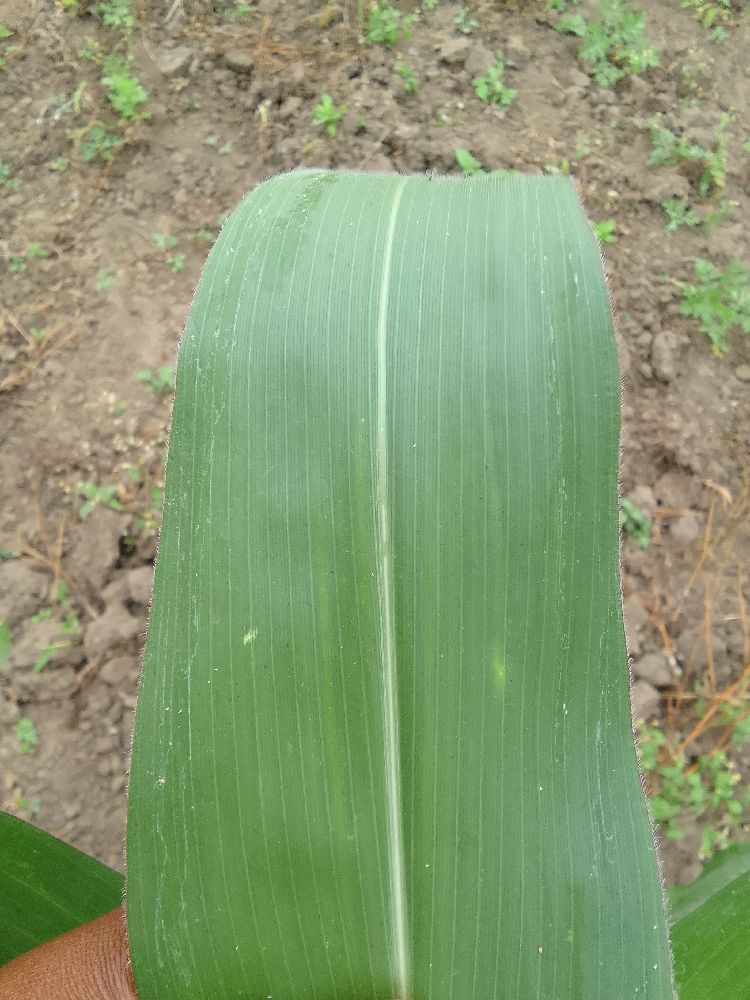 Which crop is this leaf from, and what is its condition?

maize, healthy
